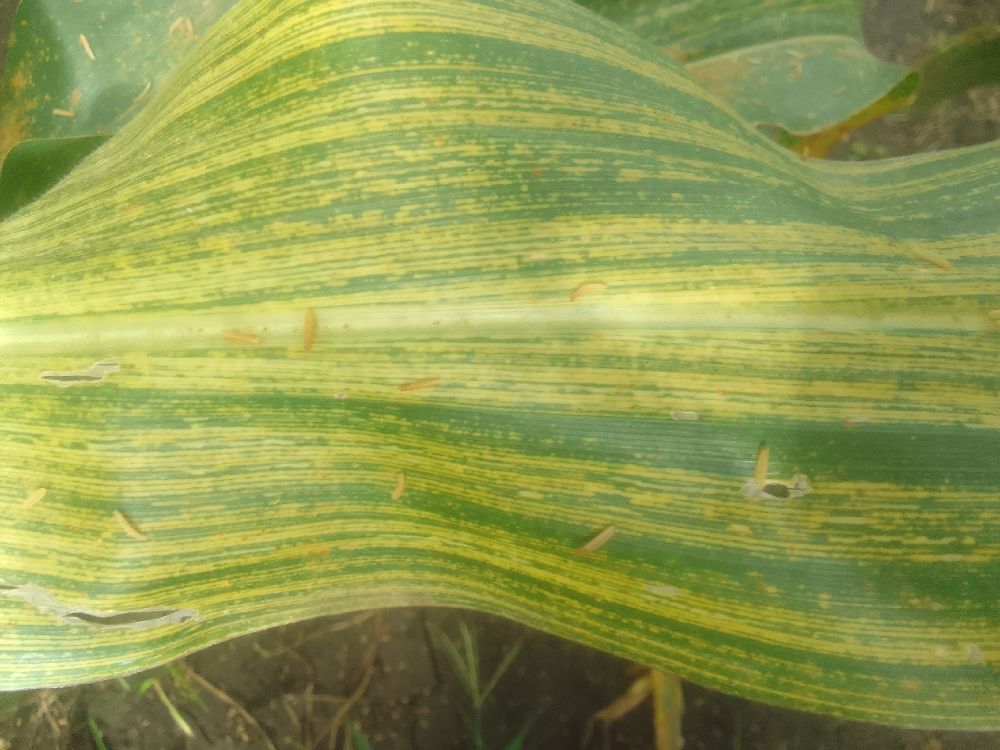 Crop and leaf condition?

maize, maize streak virus
